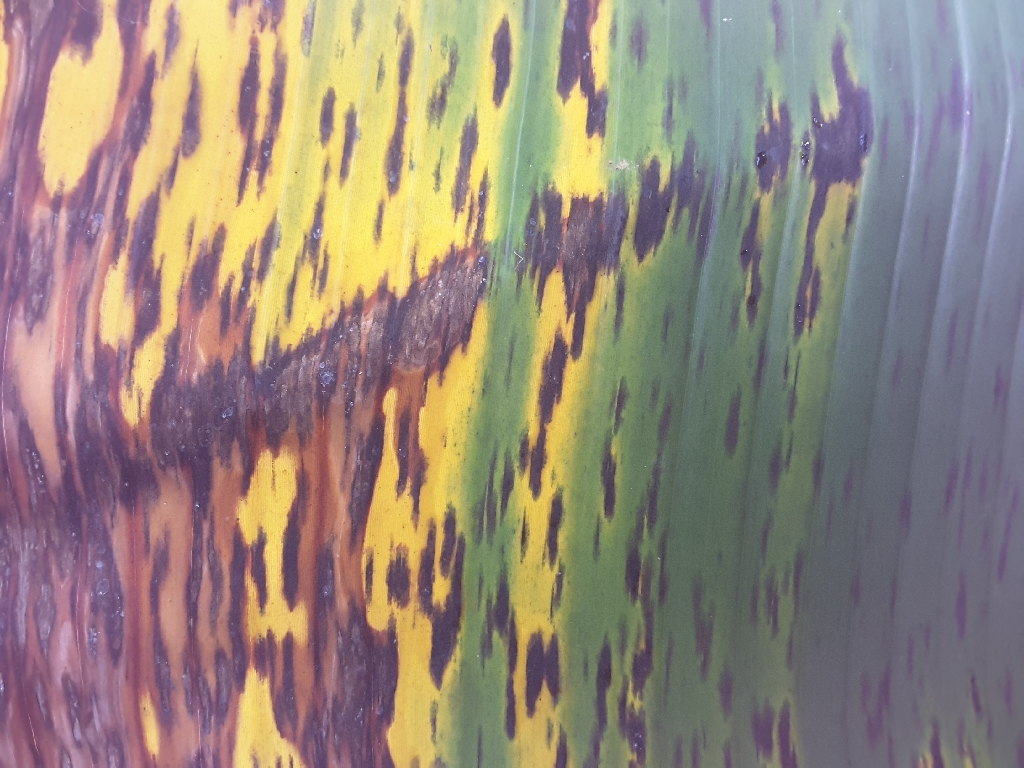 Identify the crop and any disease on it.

banana, black sigatoka
